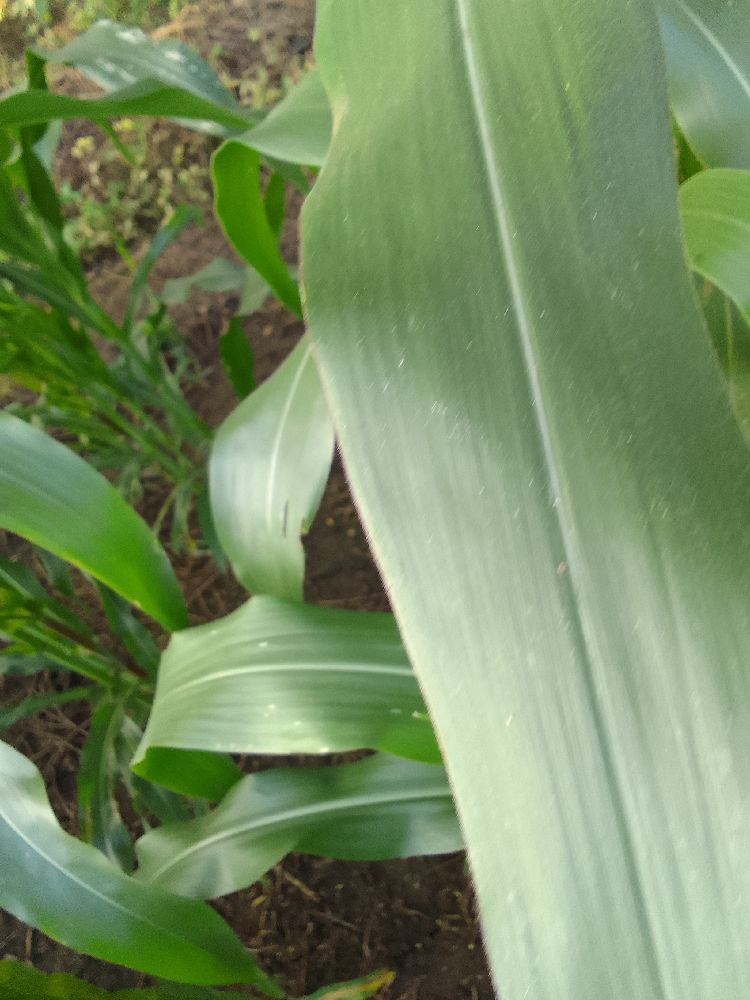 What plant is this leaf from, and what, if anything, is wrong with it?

maize, healthy
